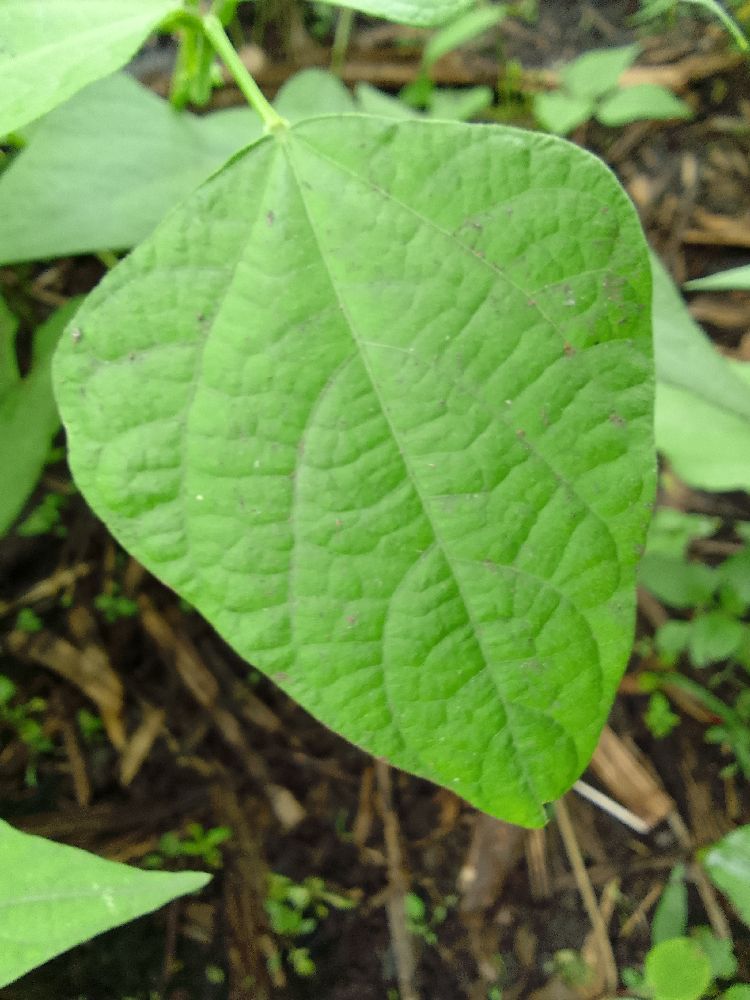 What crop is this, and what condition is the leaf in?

common bean, healthy
